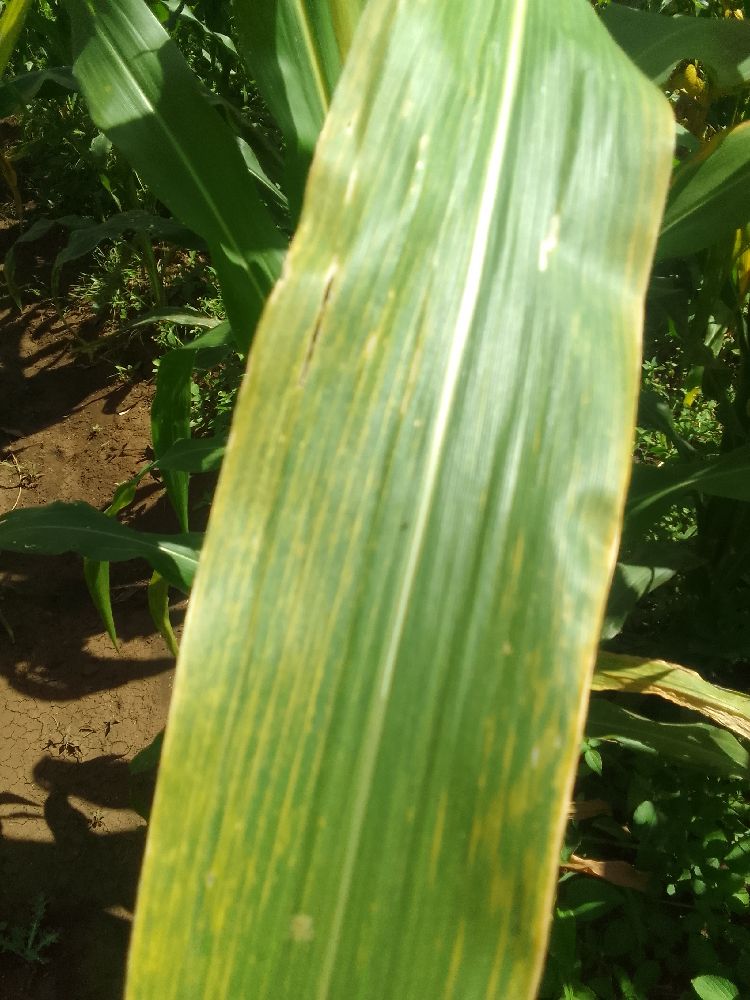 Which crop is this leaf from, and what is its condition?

maize, maize lethal necrosis
